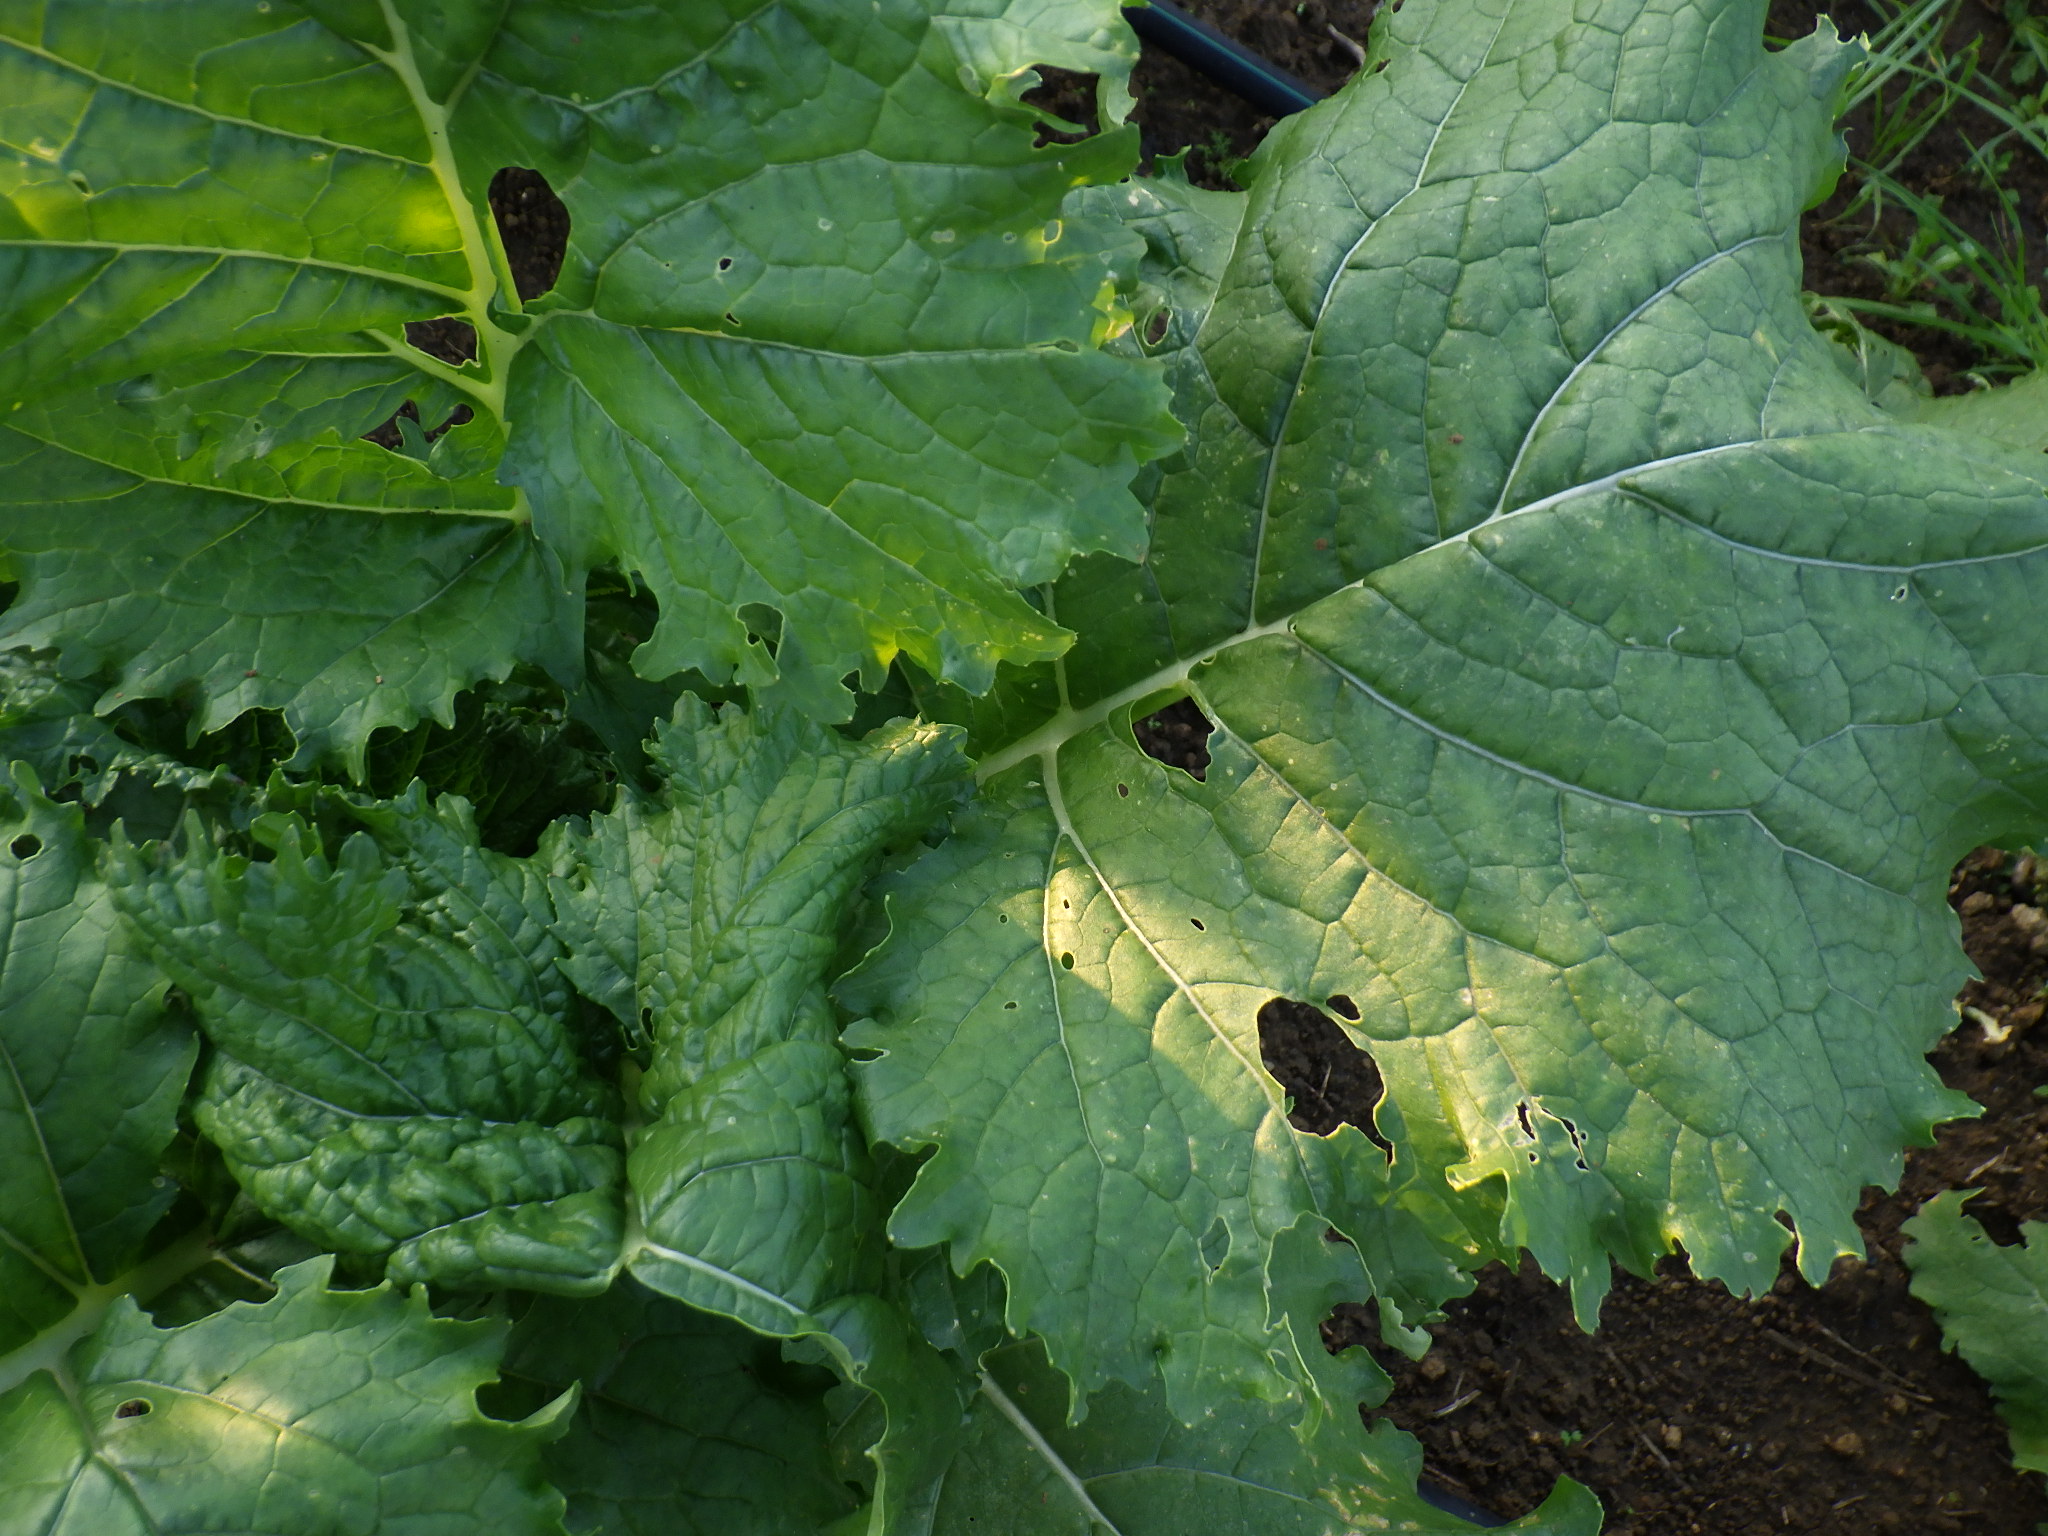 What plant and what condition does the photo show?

rapini, phytophagous
